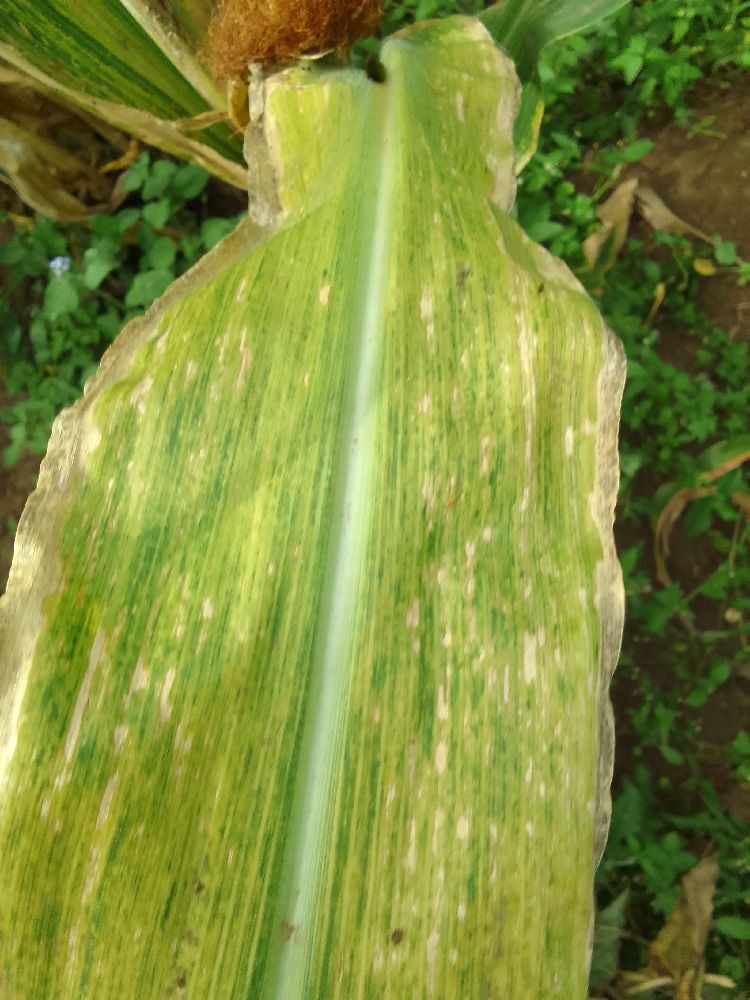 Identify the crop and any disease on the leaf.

maize, maize lethal necrosis
